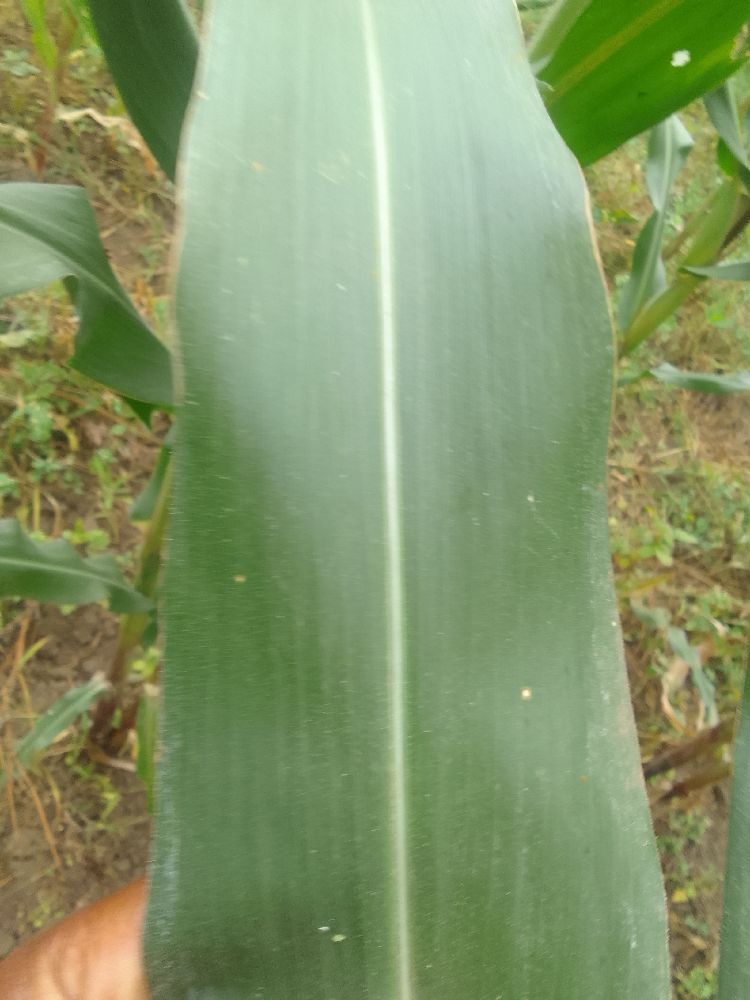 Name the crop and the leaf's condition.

maize, healthy
